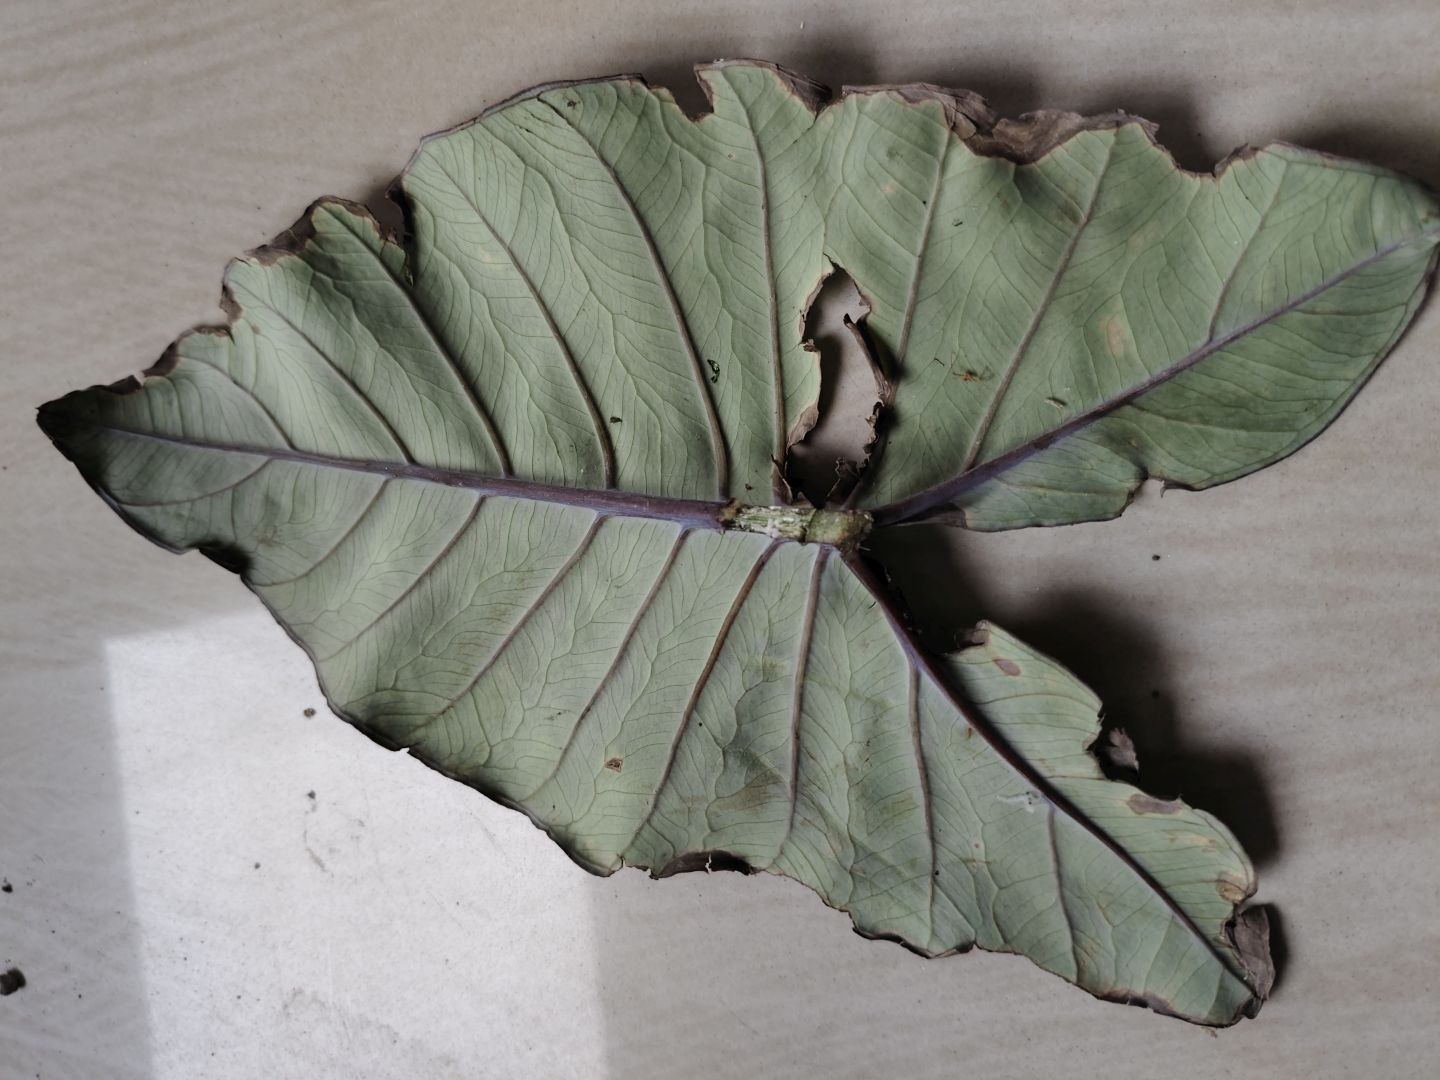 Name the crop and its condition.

taro, leaf blight
